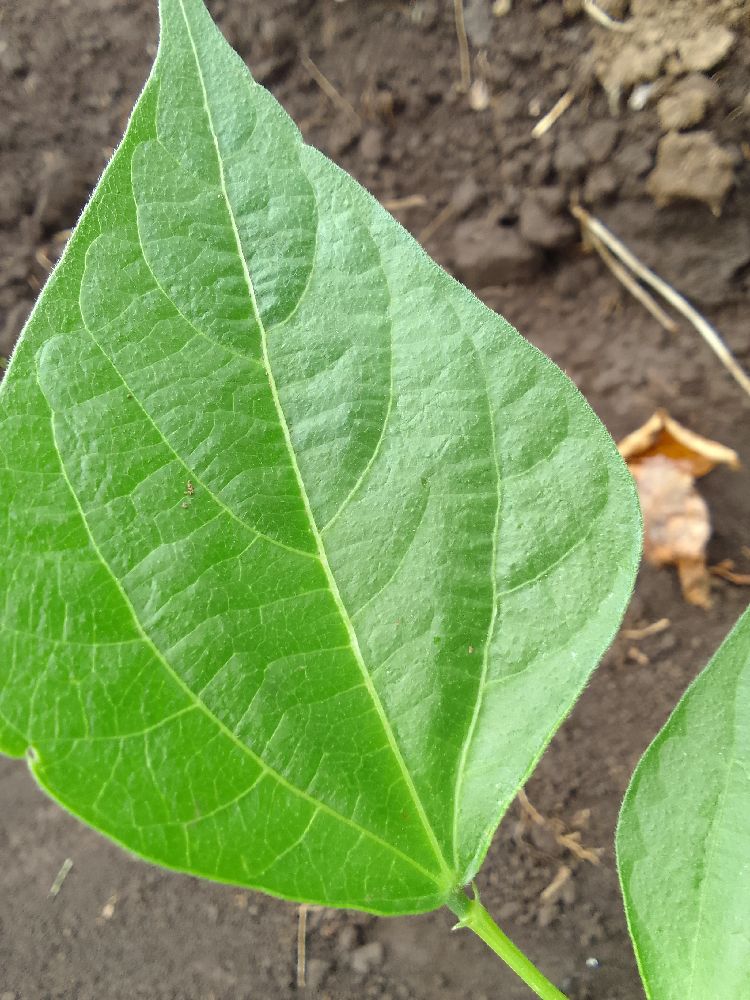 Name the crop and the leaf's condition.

common bean, healthy
